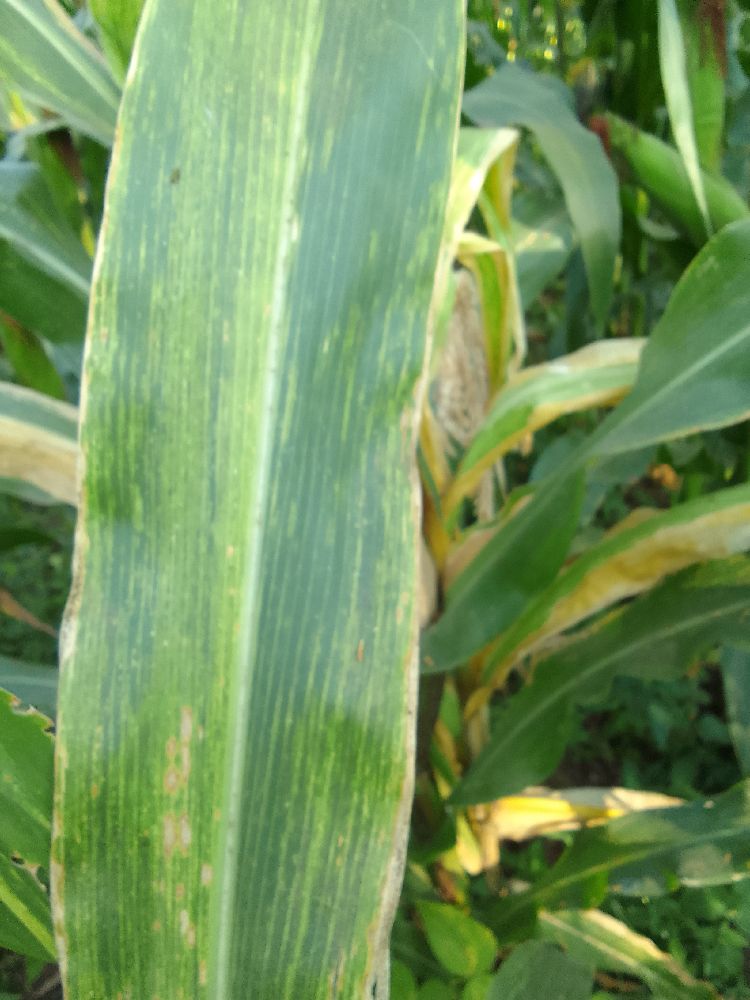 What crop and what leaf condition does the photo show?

maize, maize lethal necrosis
